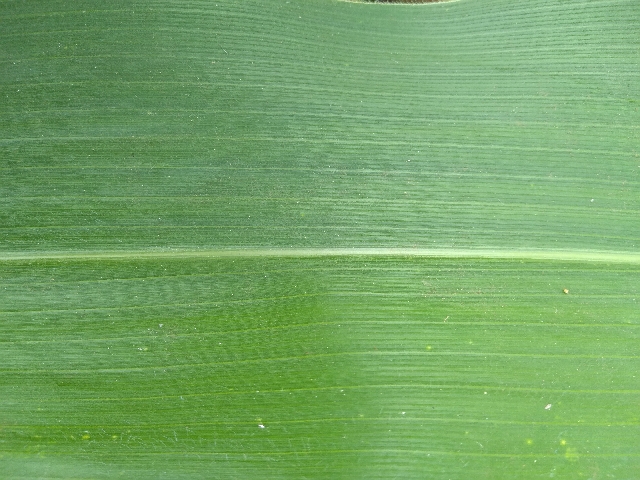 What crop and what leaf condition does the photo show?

maize, healthy
